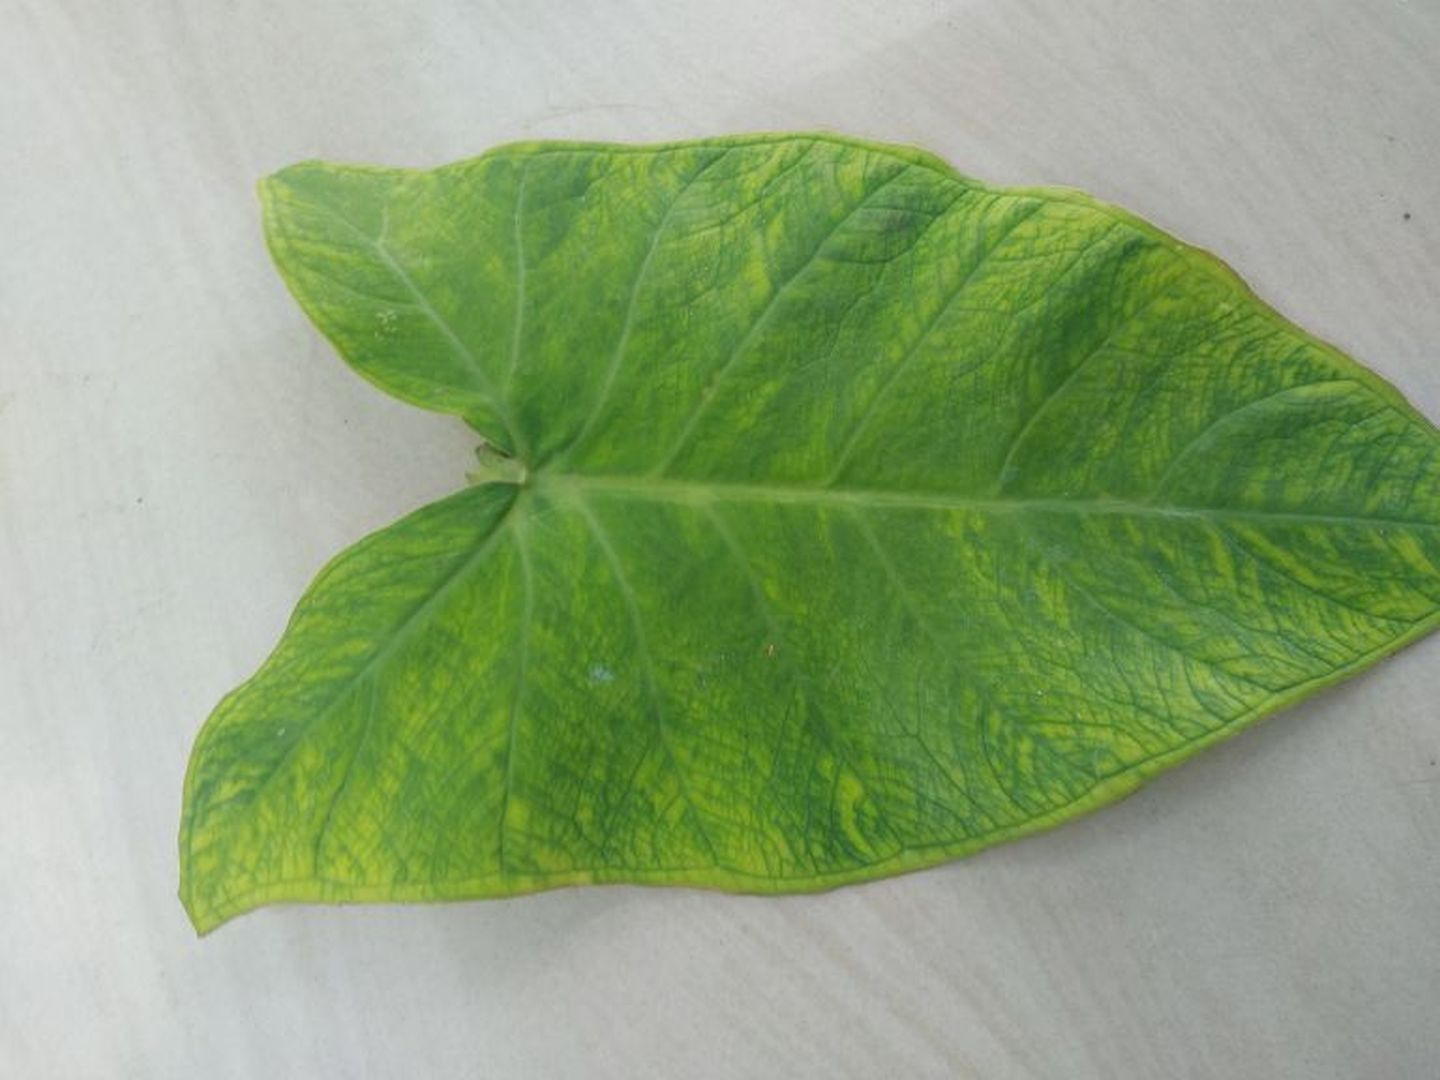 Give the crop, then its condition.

taro, mosaic
